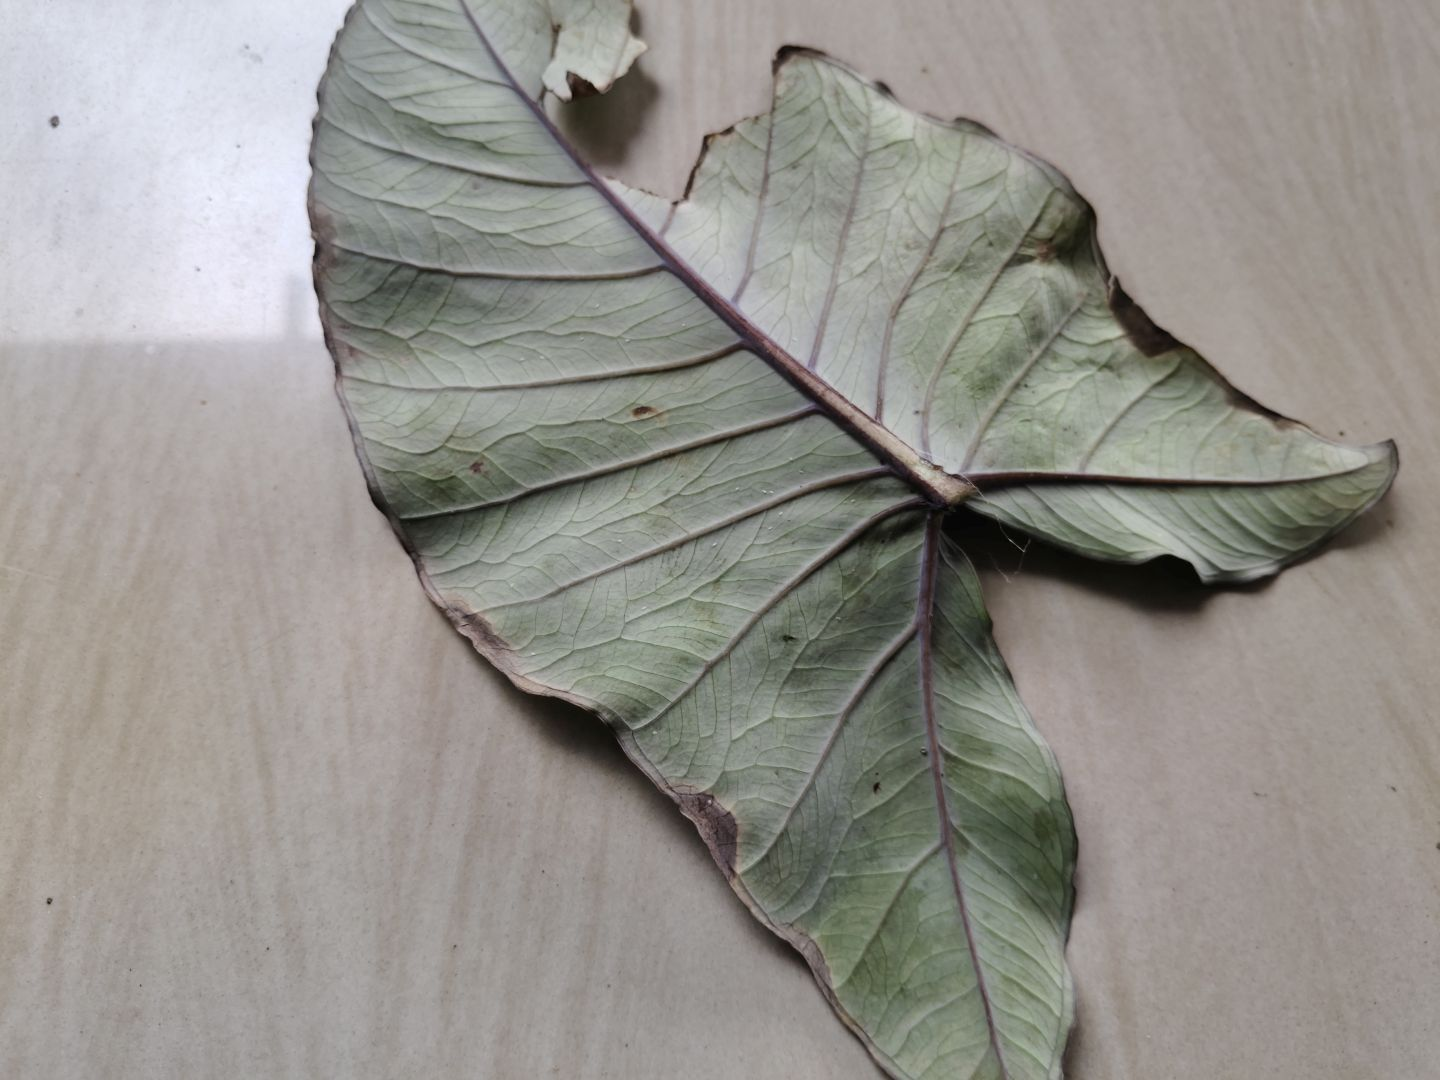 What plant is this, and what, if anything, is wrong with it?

taro, leaf blight
